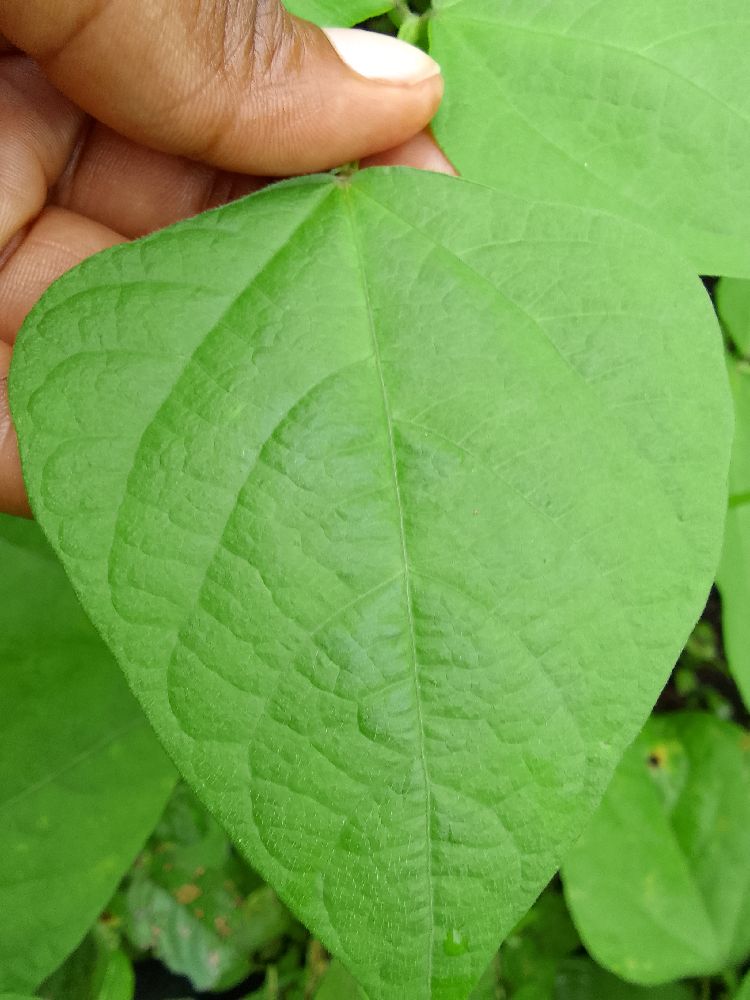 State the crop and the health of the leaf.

common bean, healthy
